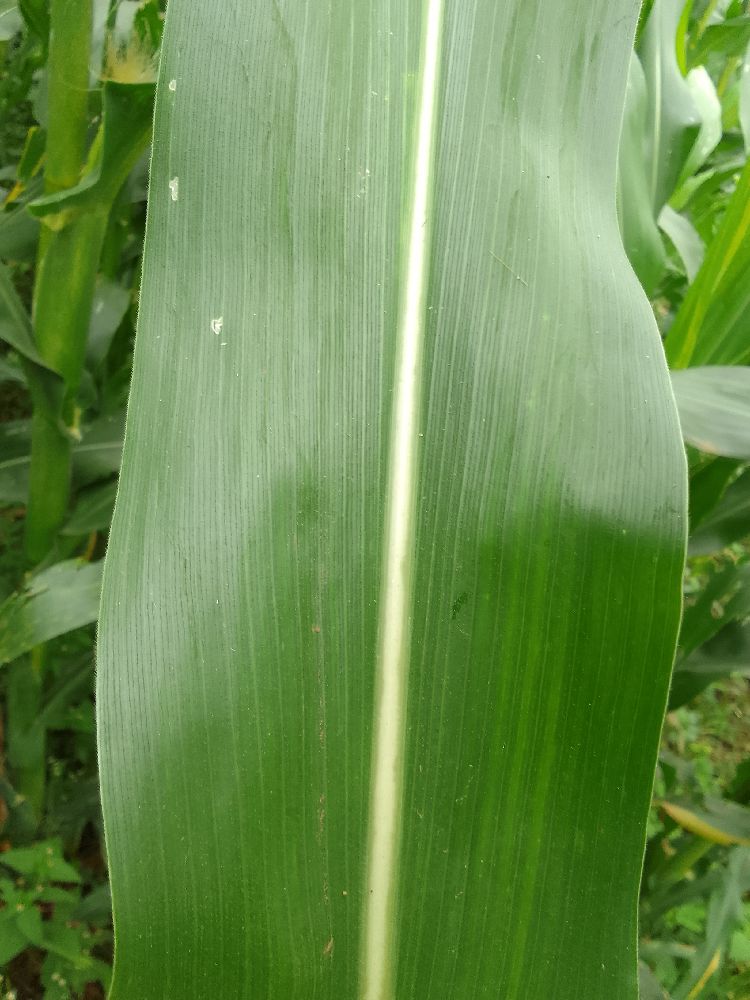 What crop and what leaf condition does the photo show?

maize, healthy
